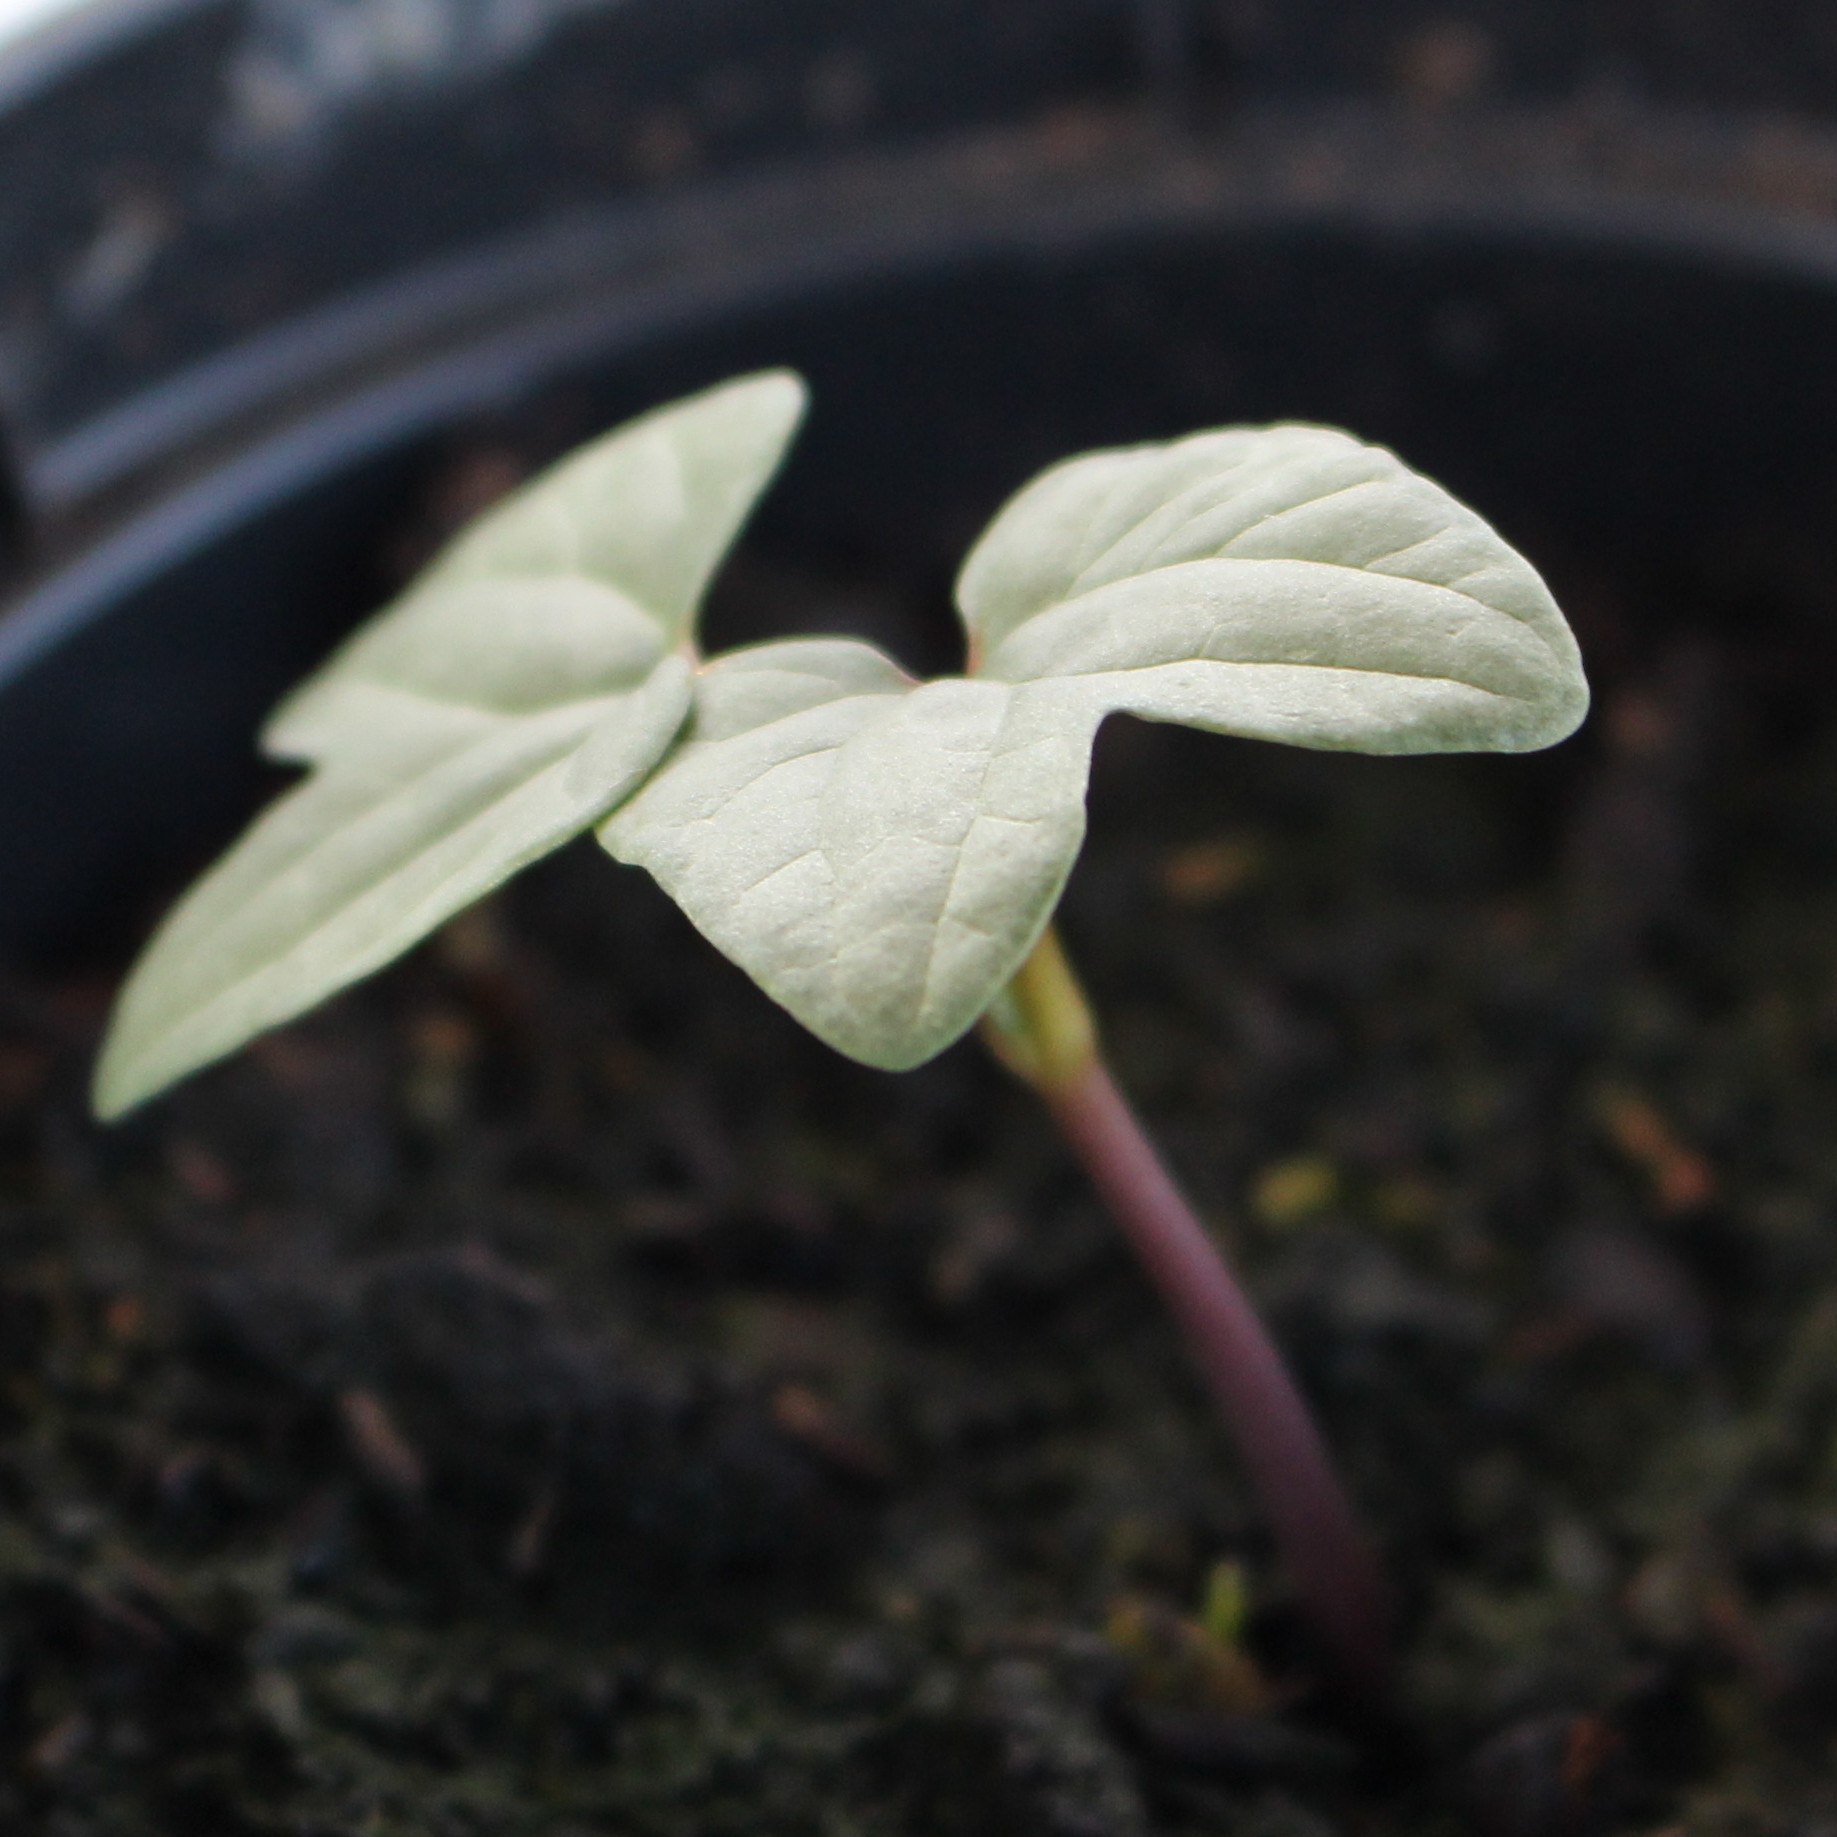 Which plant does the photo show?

Convolvulus arvensis
